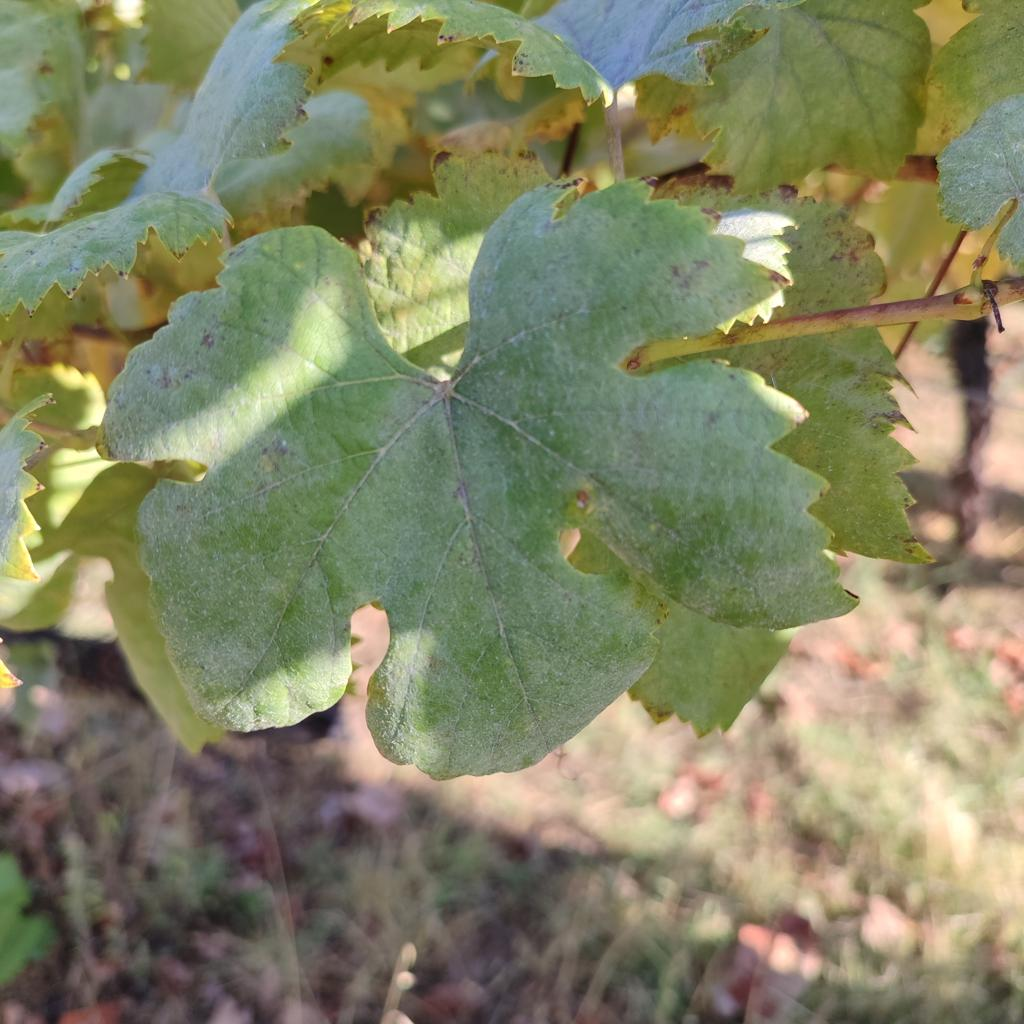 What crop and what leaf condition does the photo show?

grapevine, powdery mildew
